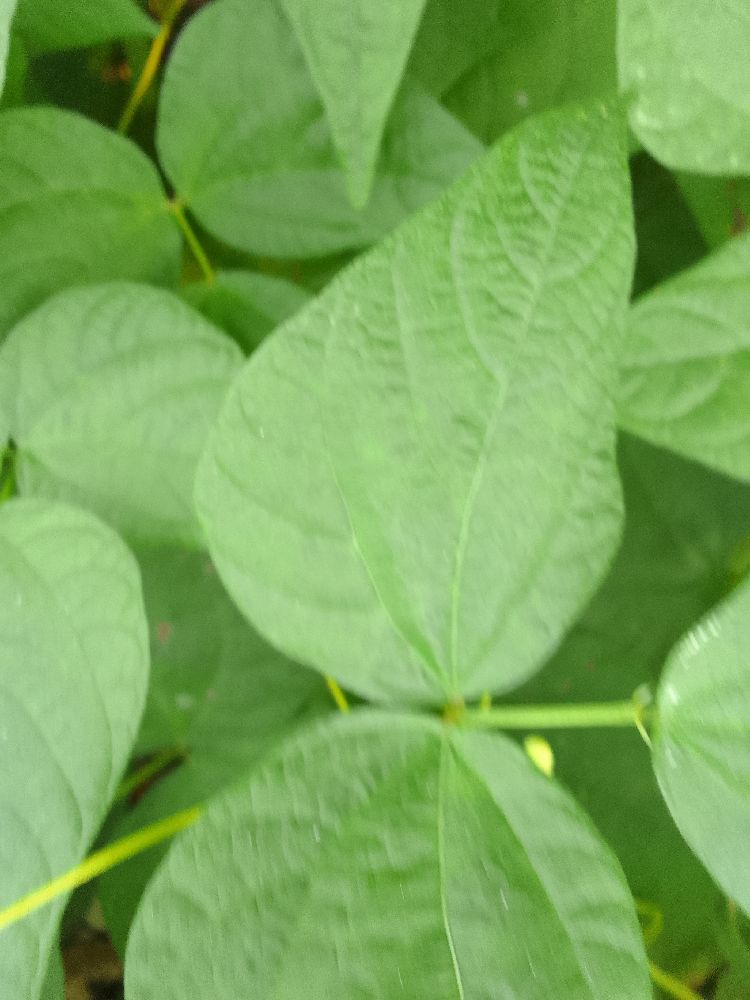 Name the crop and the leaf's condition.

common bean, healthy
